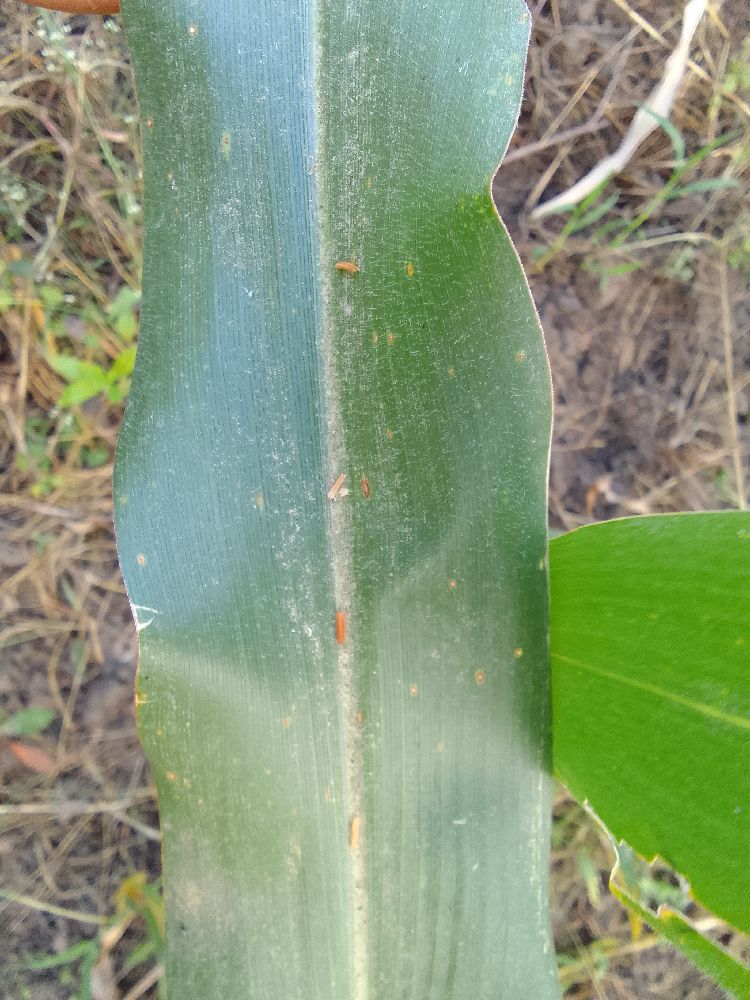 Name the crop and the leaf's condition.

maize, healthy
